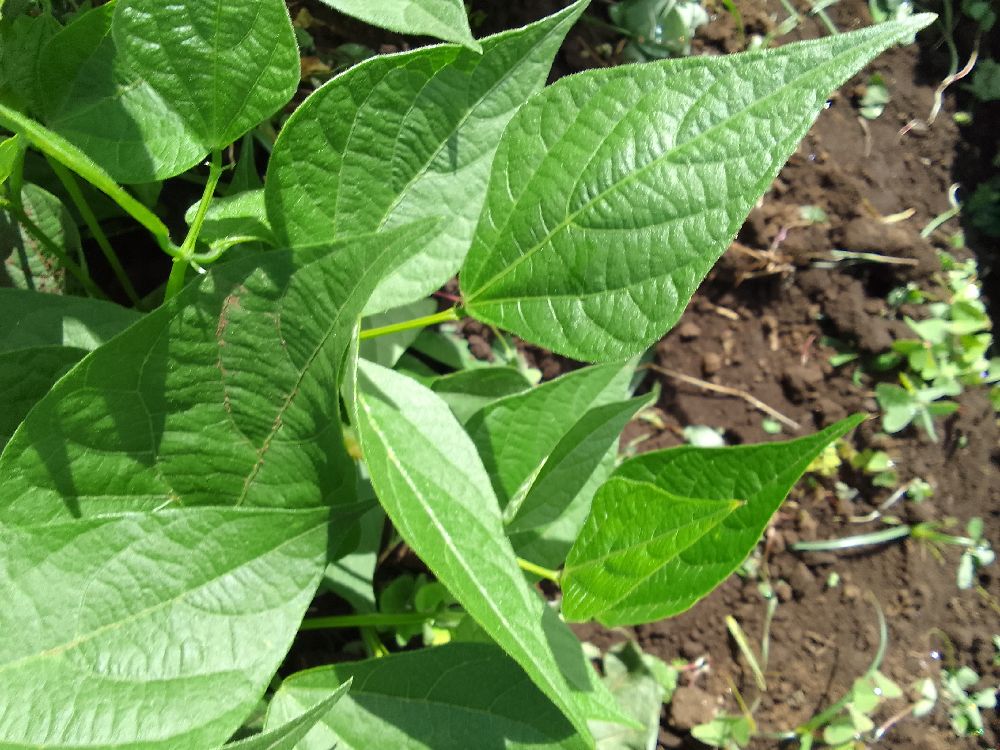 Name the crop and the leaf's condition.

common bean, healthy
